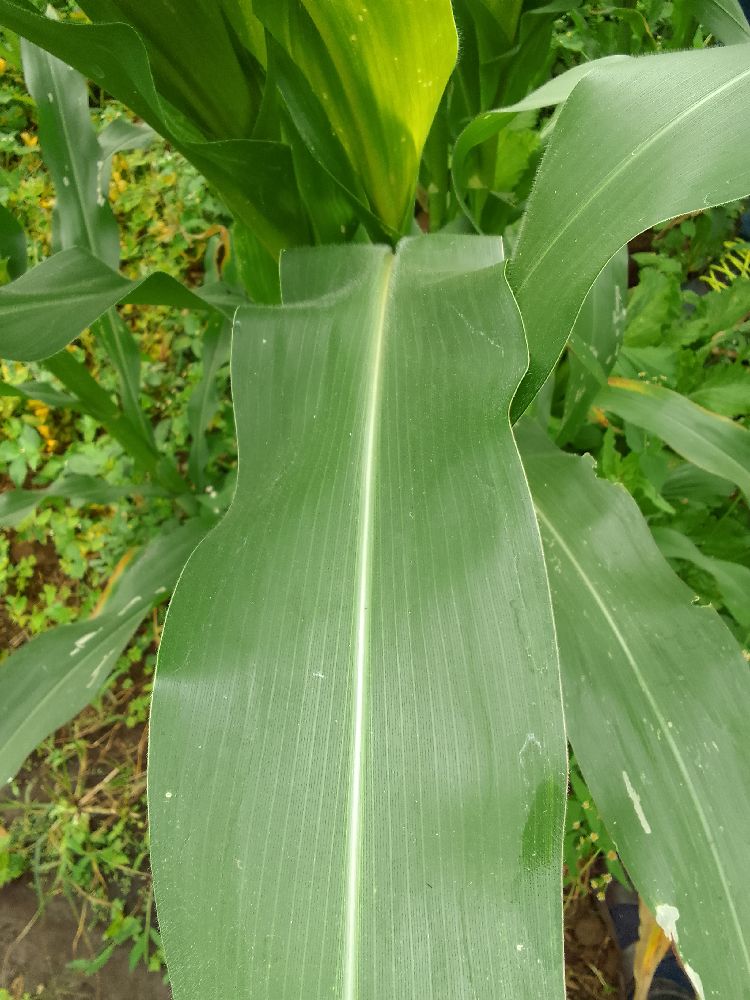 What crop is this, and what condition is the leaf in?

maize, healthy
